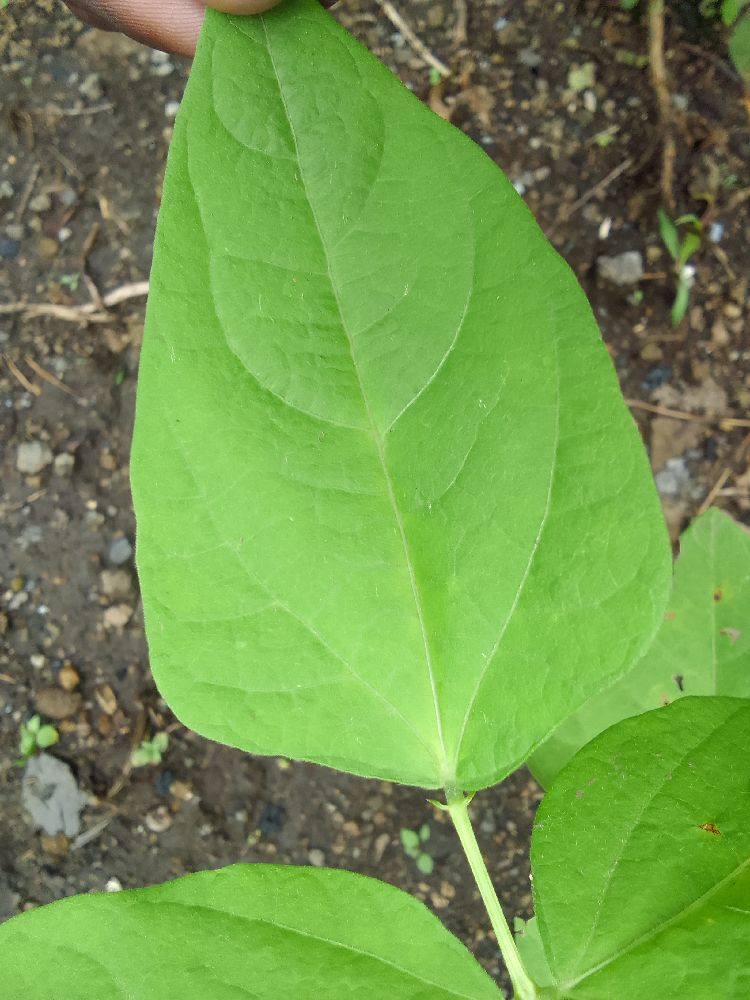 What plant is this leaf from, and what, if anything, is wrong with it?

common bean, healthy
